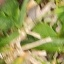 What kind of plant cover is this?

grass
